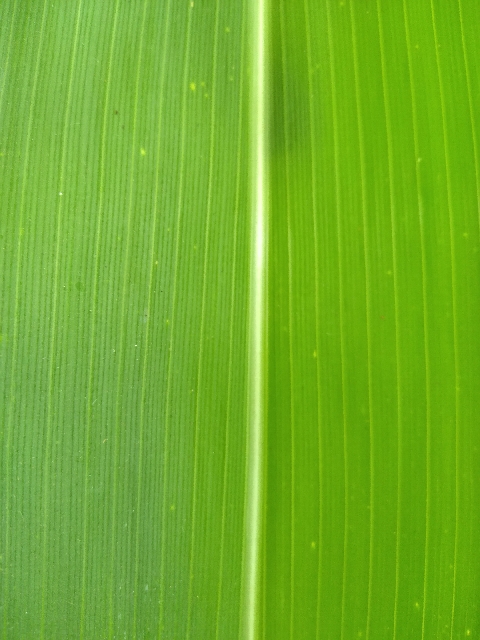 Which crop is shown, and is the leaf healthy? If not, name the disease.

maize, healthy
